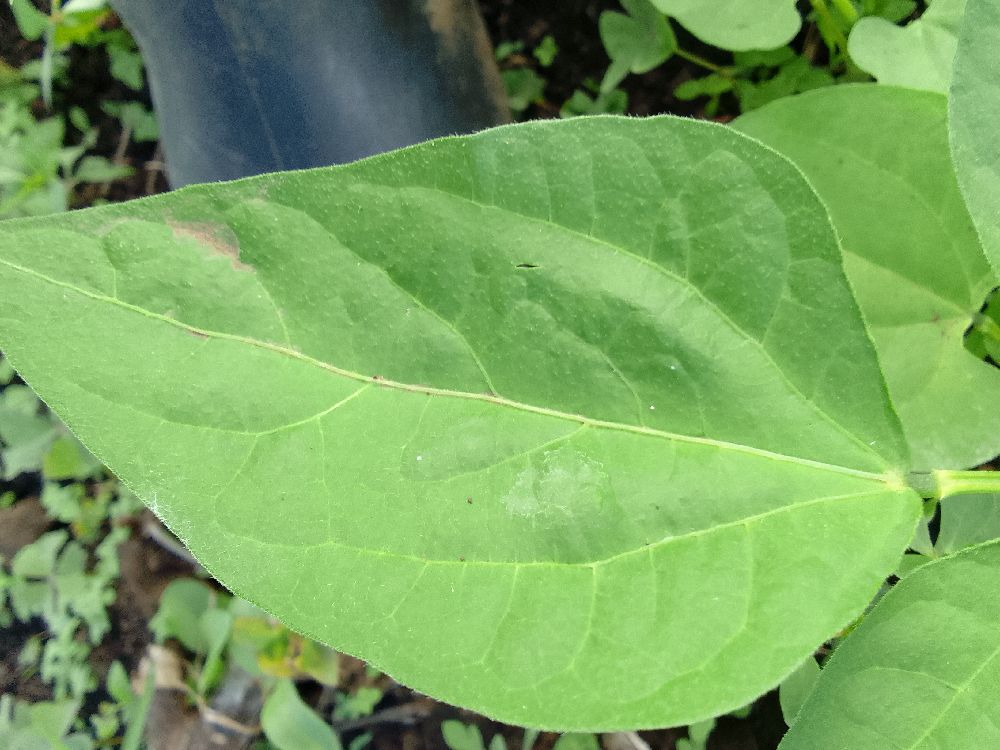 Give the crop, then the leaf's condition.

common bean, healthy
